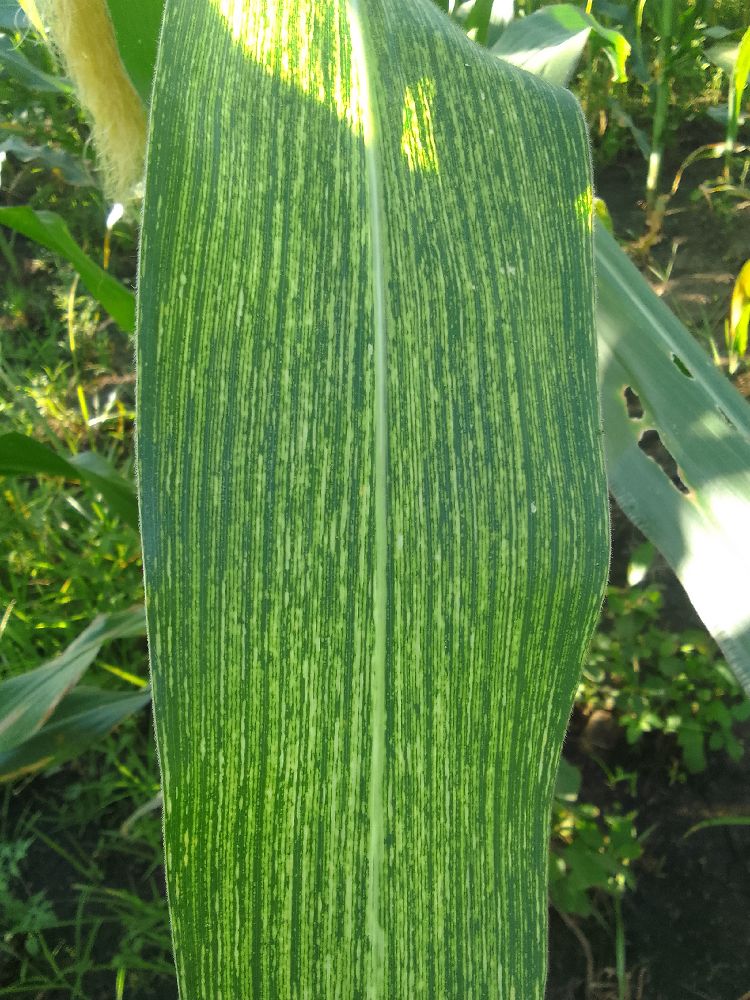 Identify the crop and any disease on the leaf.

maize, maize streak virus
